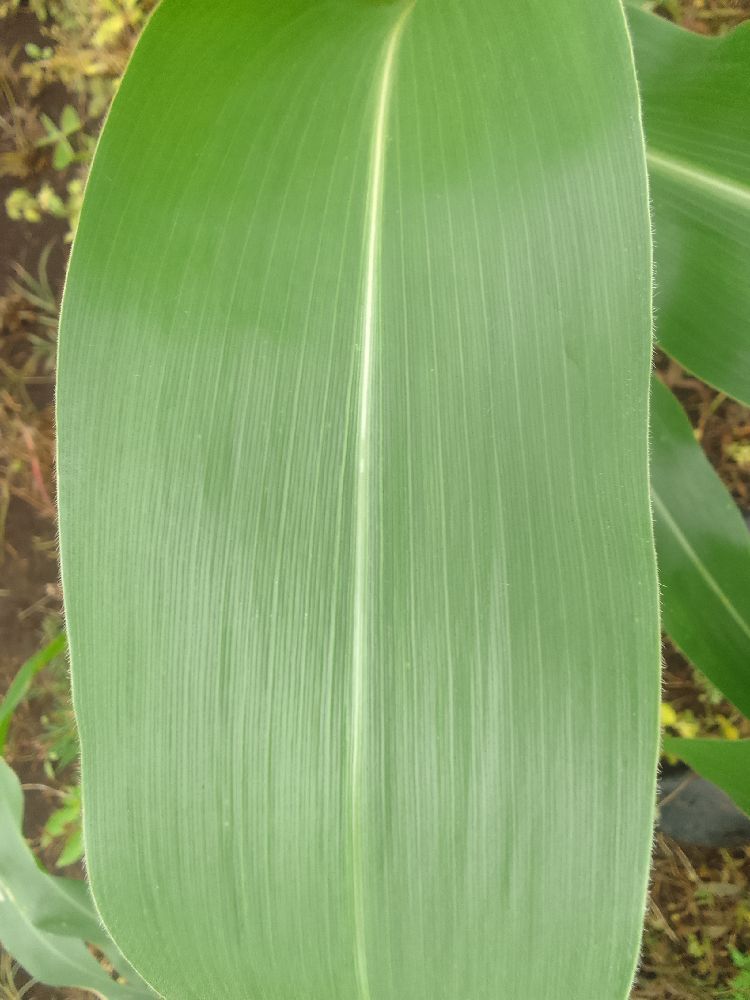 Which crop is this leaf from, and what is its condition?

maize, healthy
